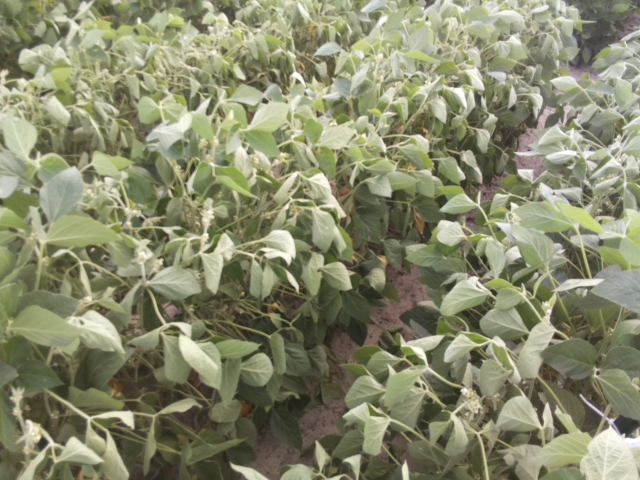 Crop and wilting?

soybean, moderate turgor loss in upper canopy
